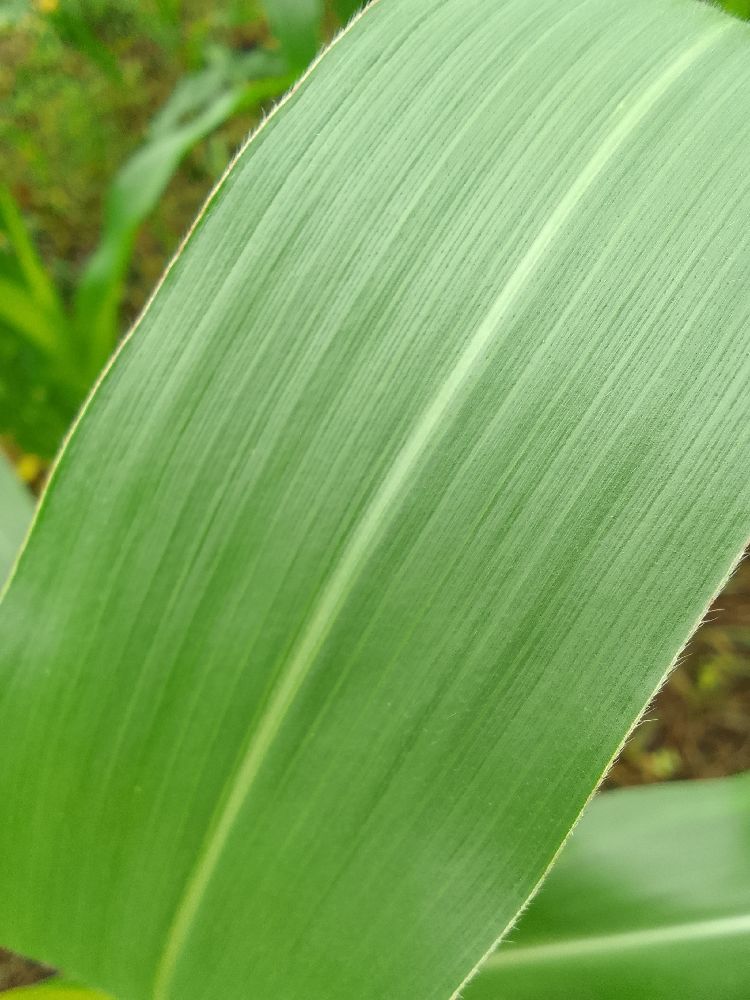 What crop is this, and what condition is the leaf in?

maize, healthy
